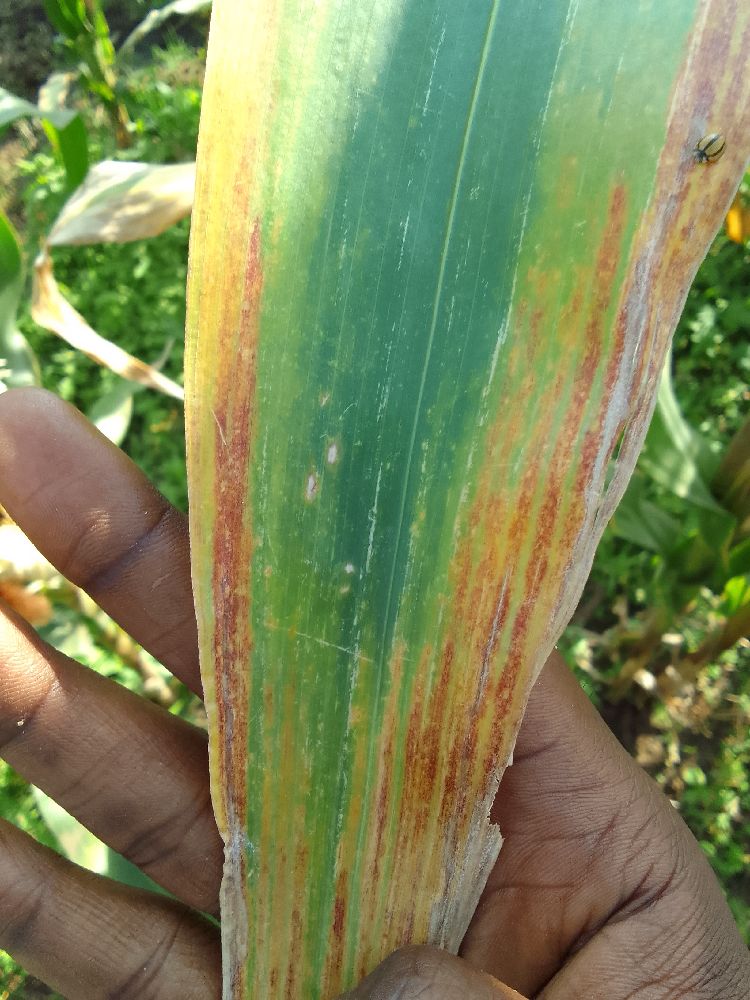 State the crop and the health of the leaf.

maize, maize lethal necrosis
